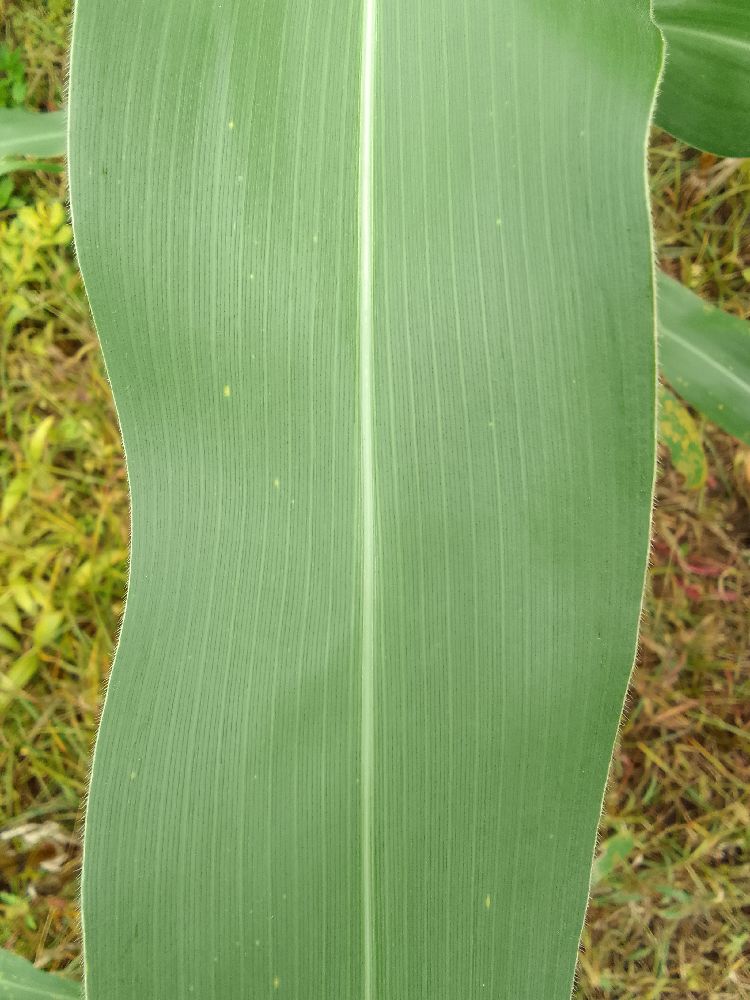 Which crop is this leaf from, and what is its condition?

maize, healthy
